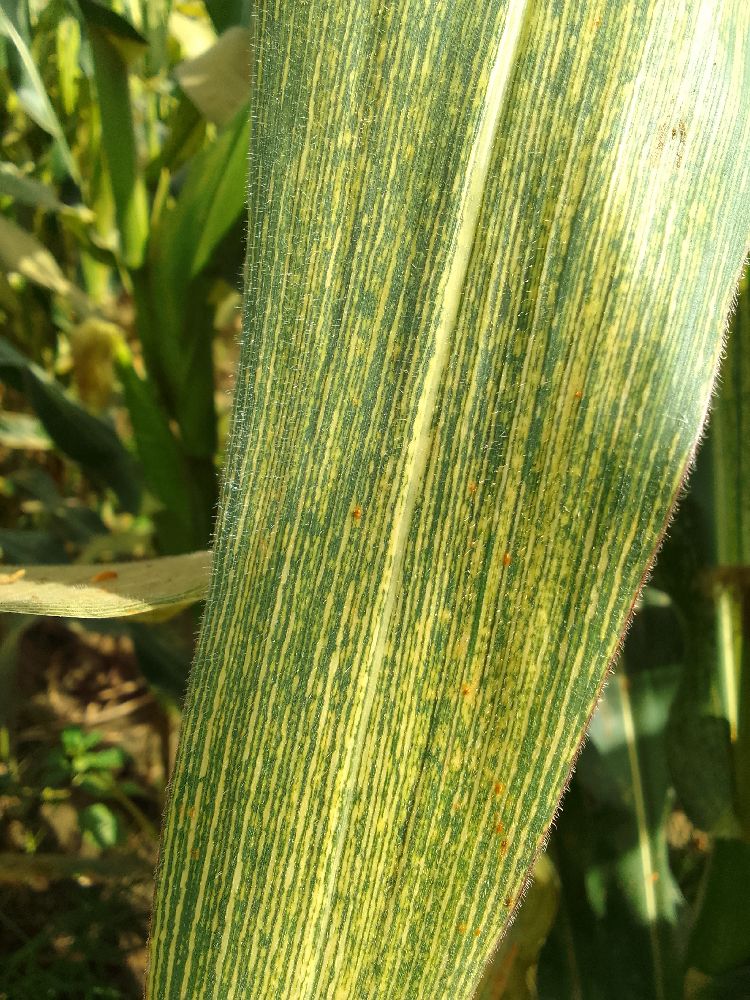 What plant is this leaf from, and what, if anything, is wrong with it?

maize, maize streak virus
